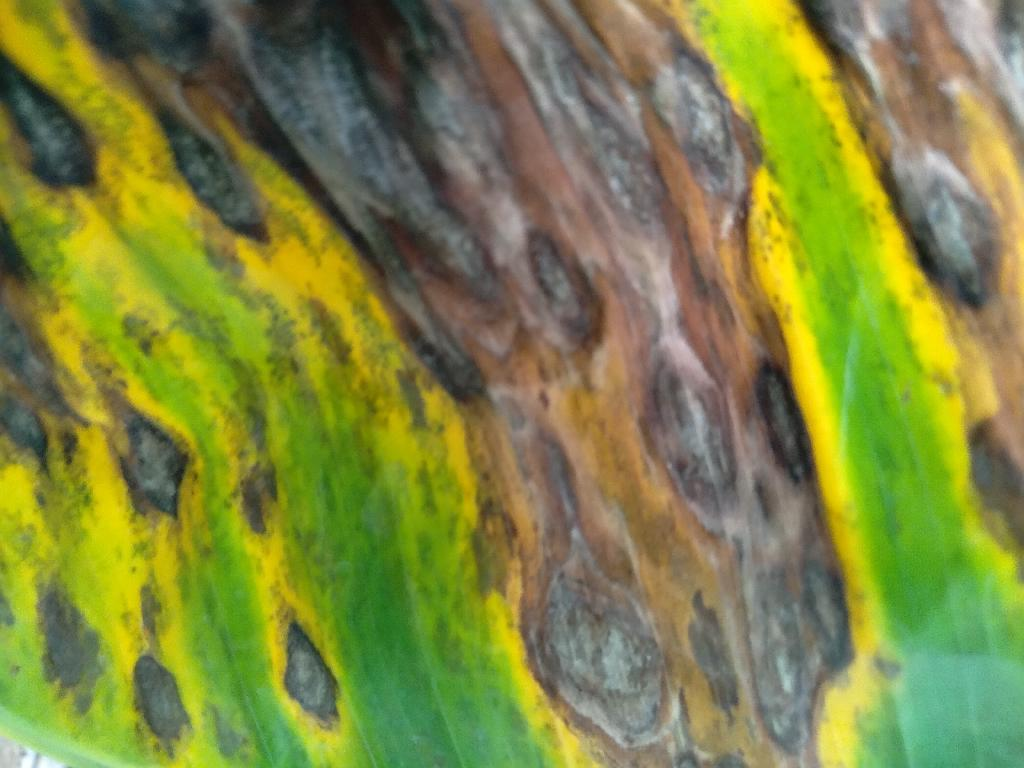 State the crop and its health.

banana, black sigatoka
